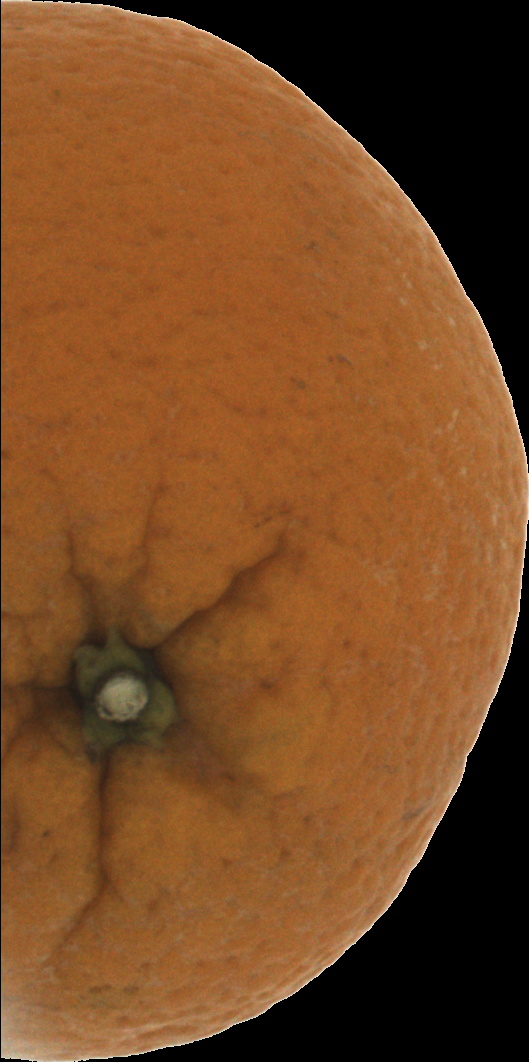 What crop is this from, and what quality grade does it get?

orange, bad
